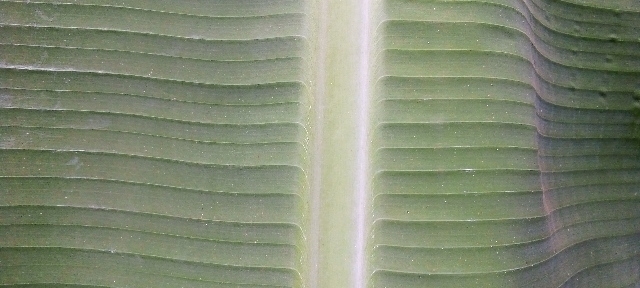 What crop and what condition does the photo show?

banana, healthy
